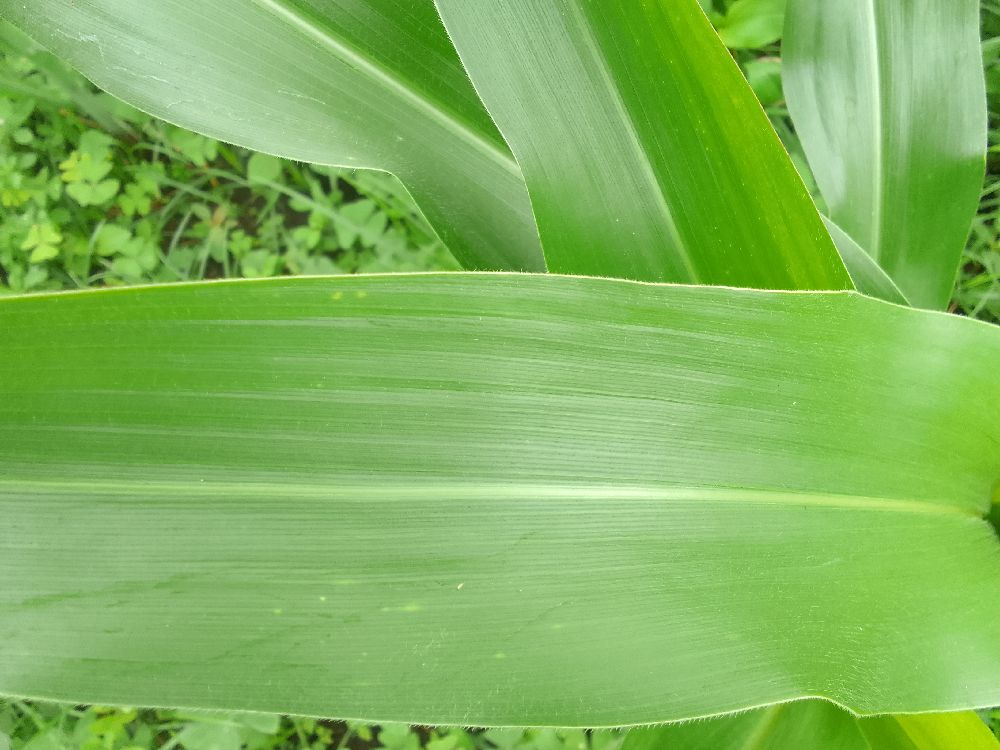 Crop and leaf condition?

maize, healthy
